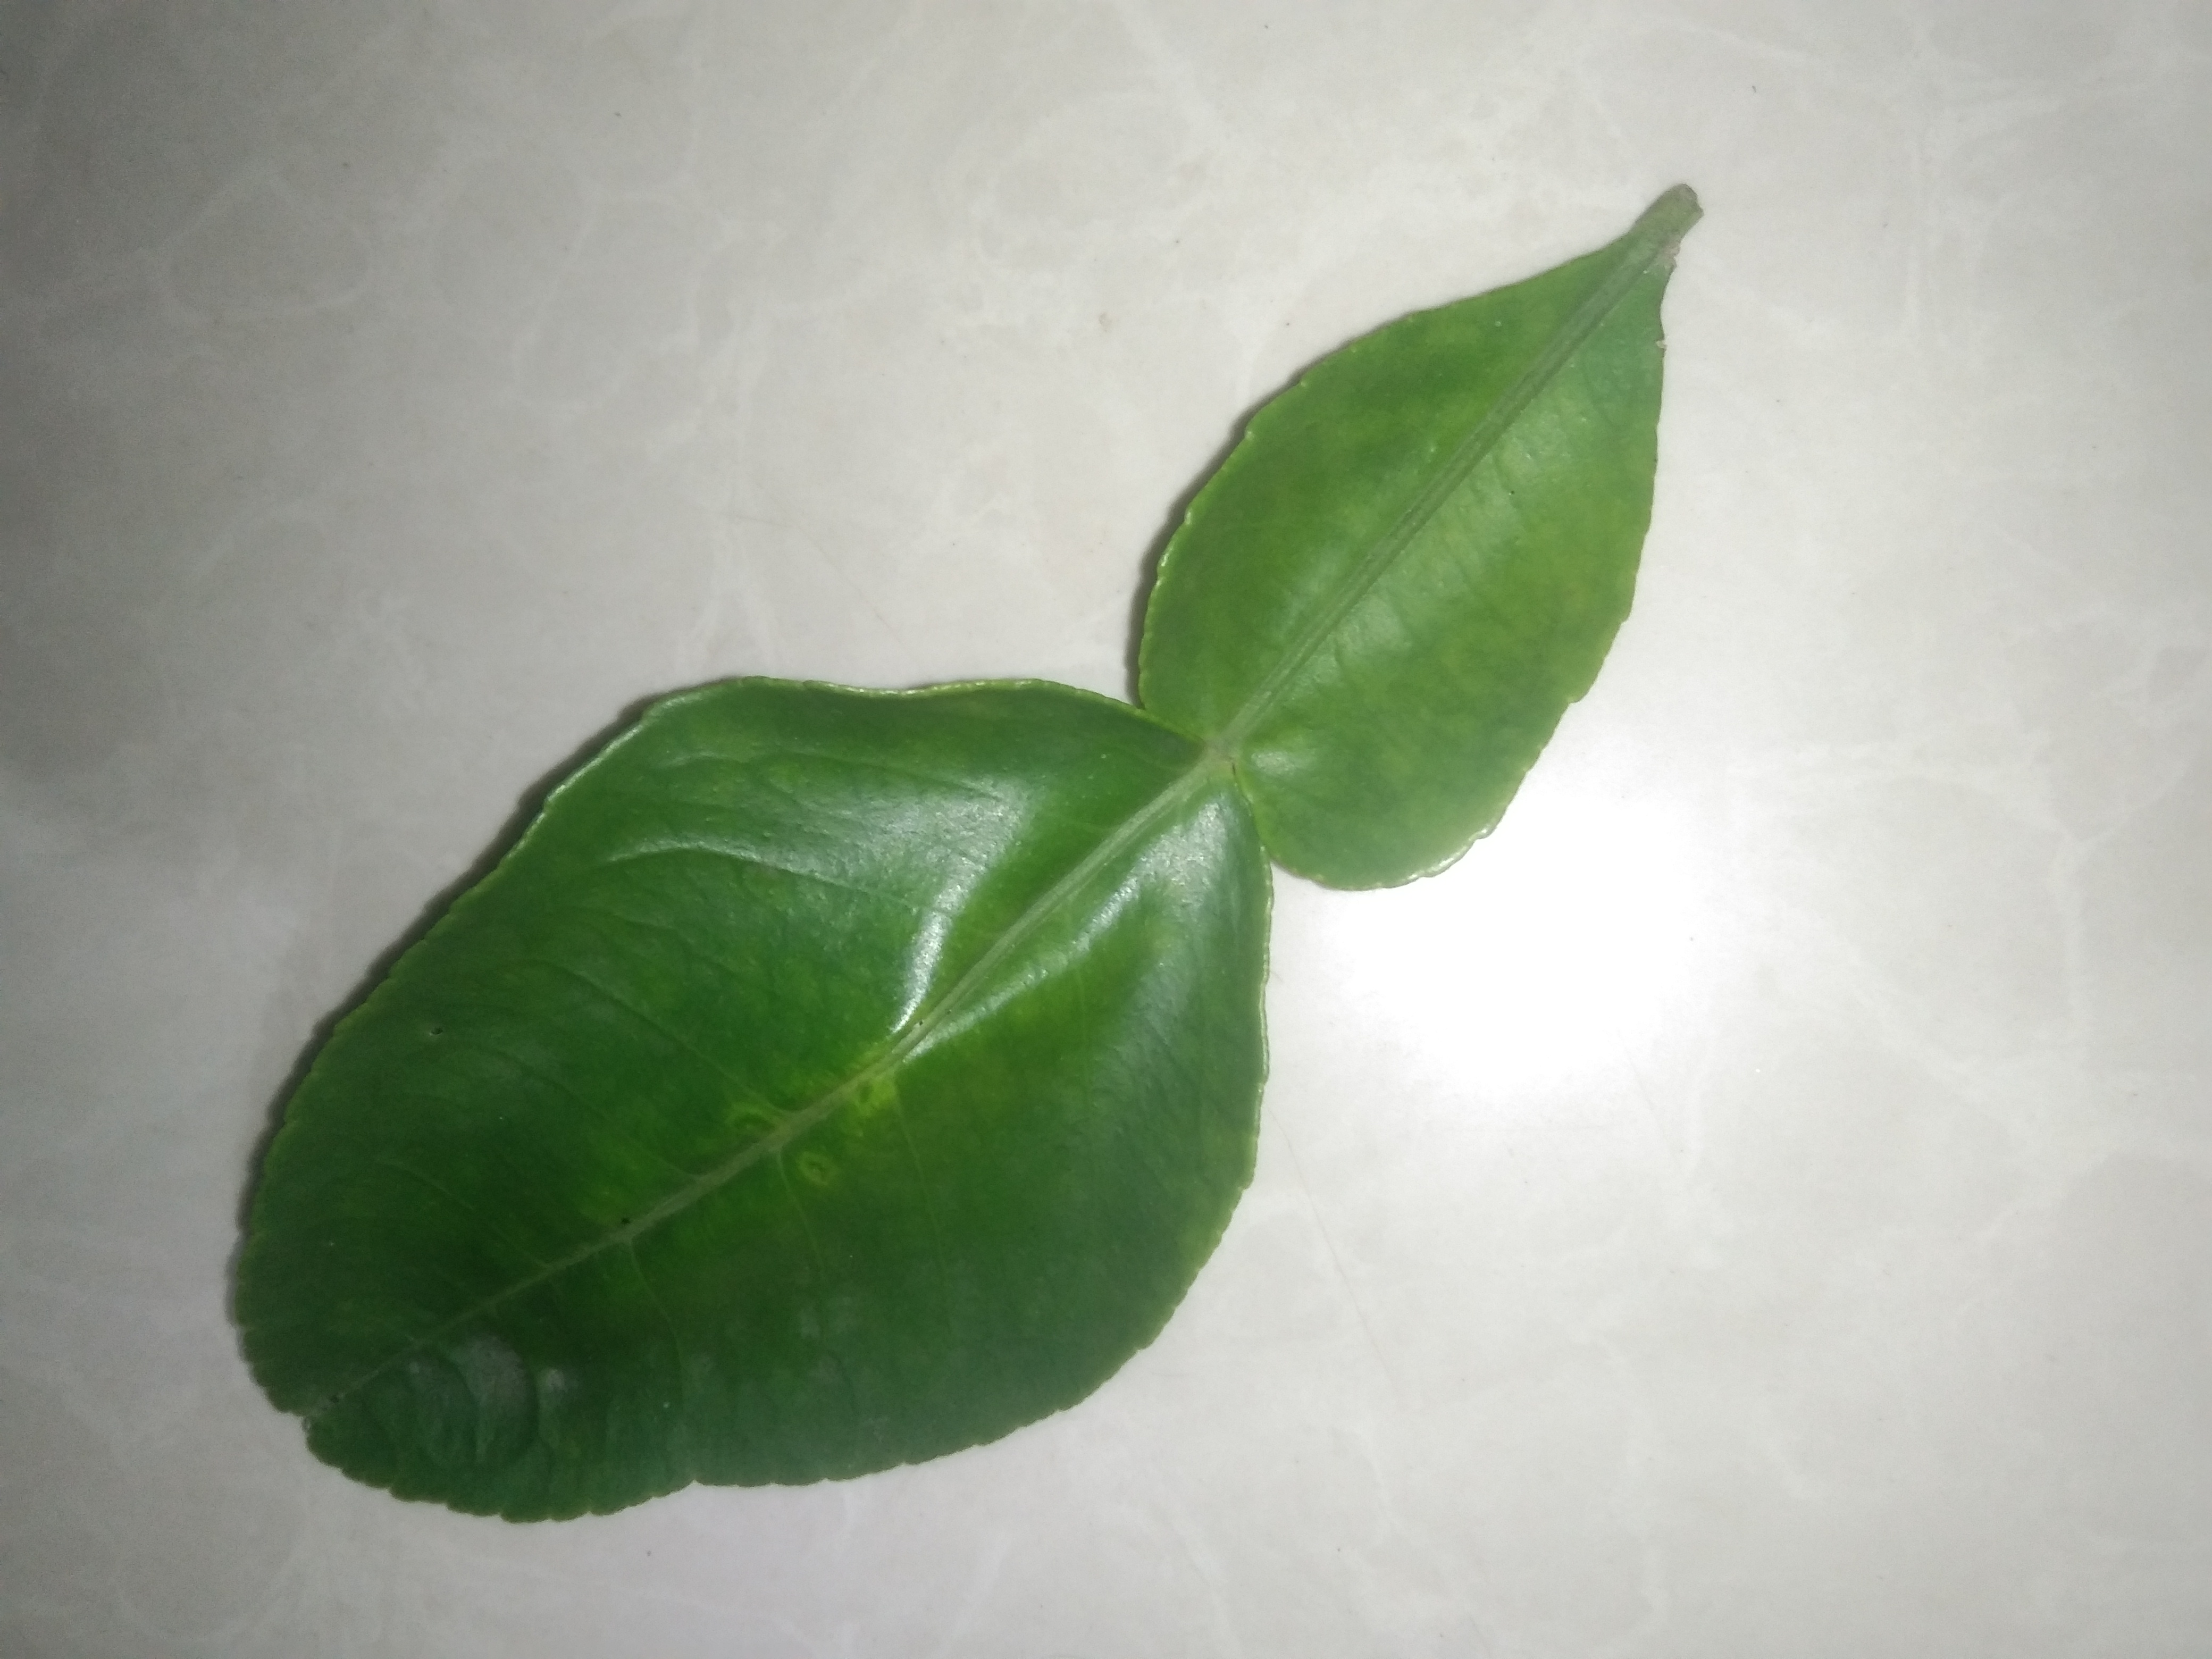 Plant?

lemon
